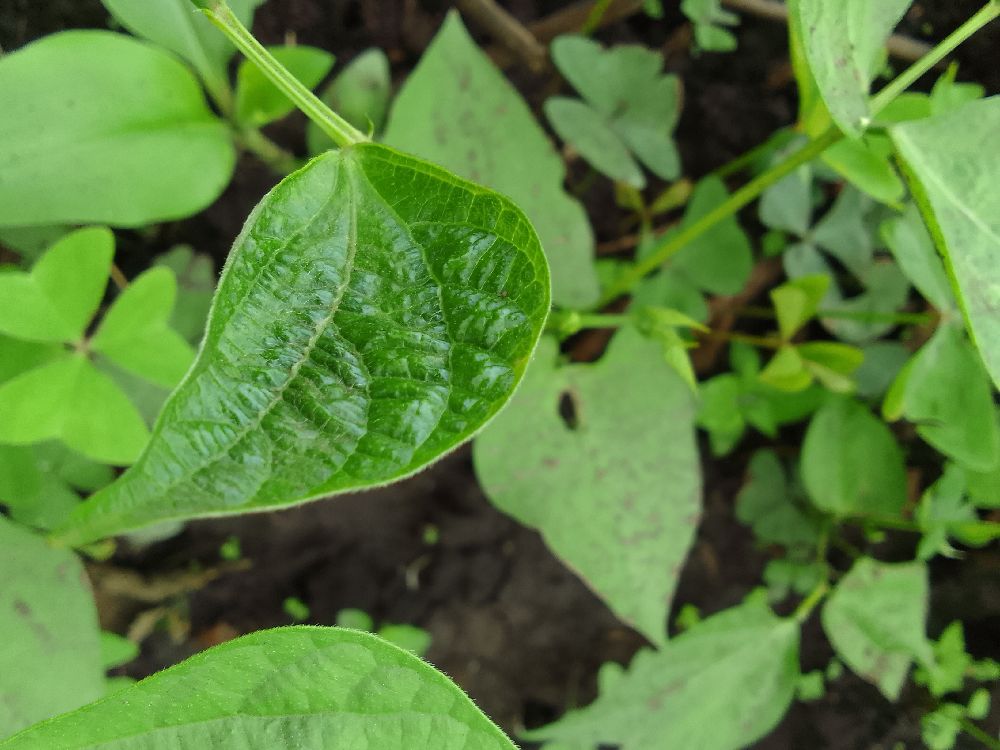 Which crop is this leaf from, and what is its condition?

common bean, healthy
